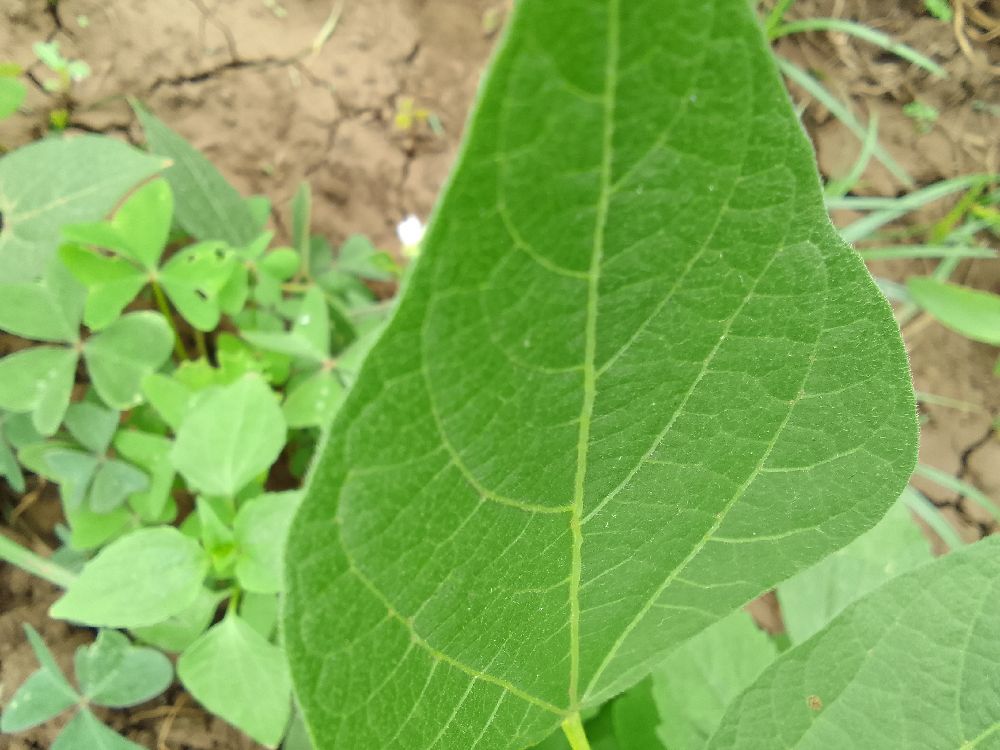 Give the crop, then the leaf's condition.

common bean, healthy
